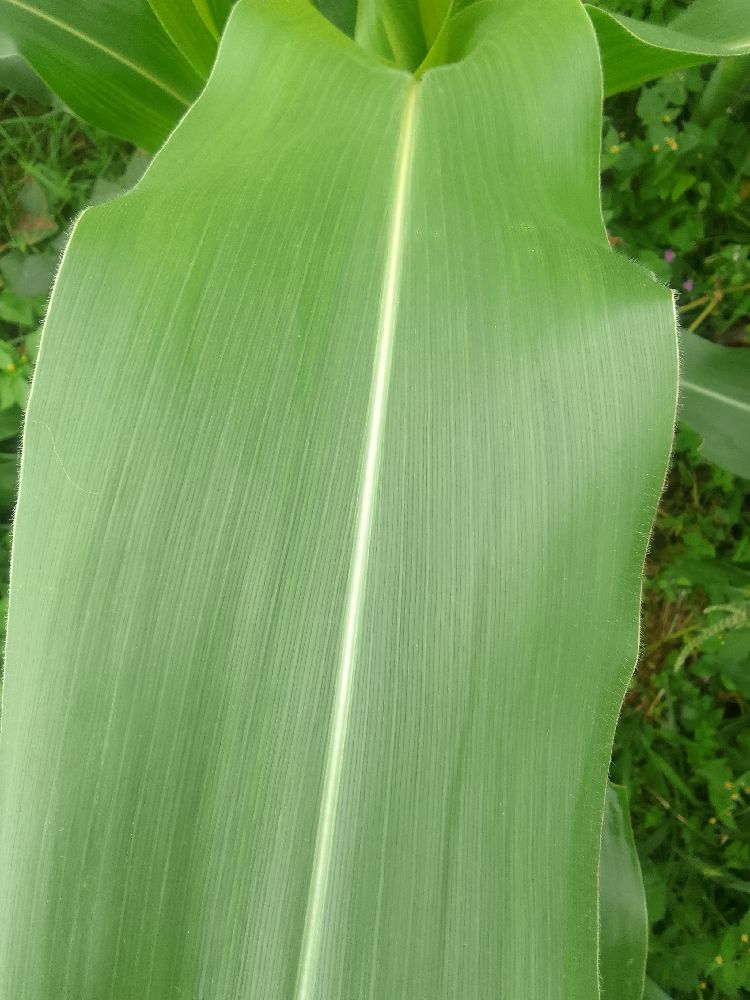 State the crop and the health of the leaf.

maize, healthy
